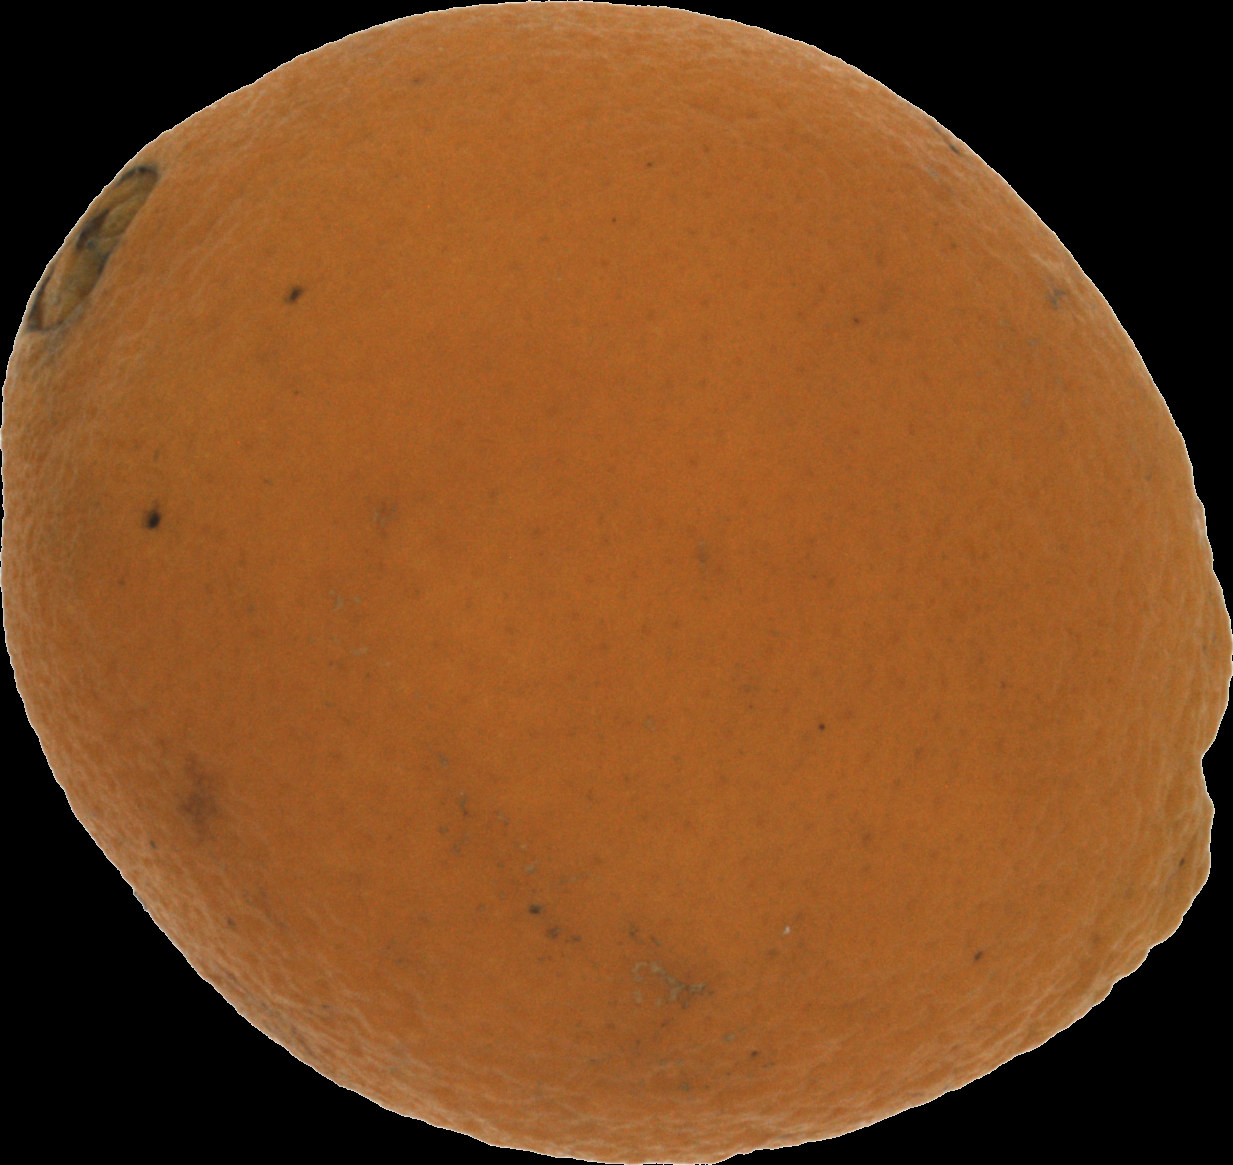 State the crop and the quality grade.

orange, bad
